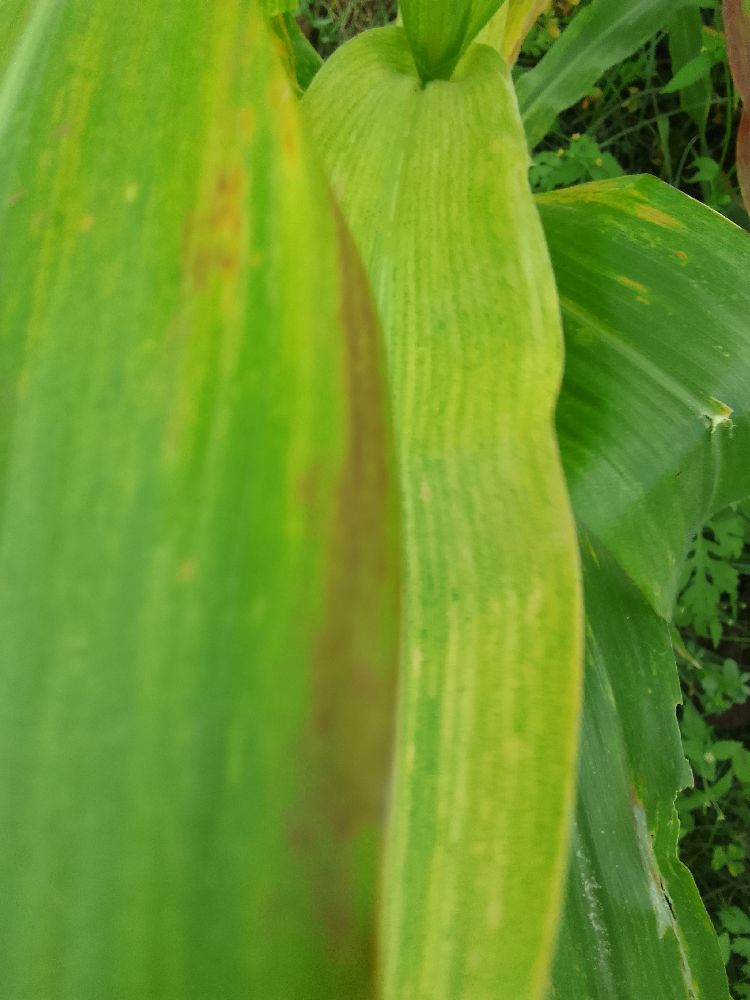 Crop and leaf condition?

maize, maize lethal necrosis
